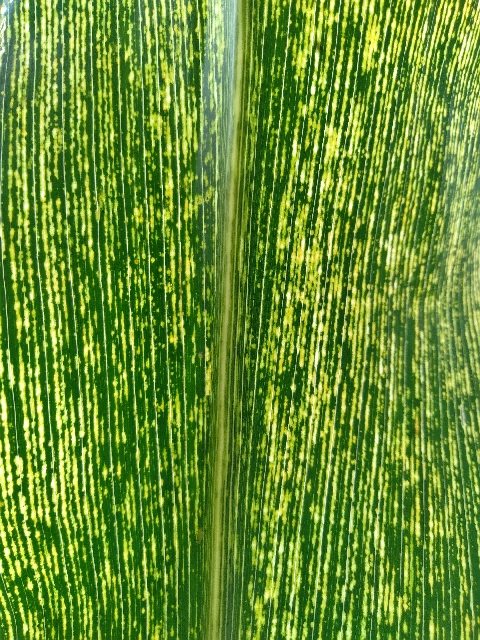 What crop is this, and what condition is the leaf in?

maize, maize streak virus
